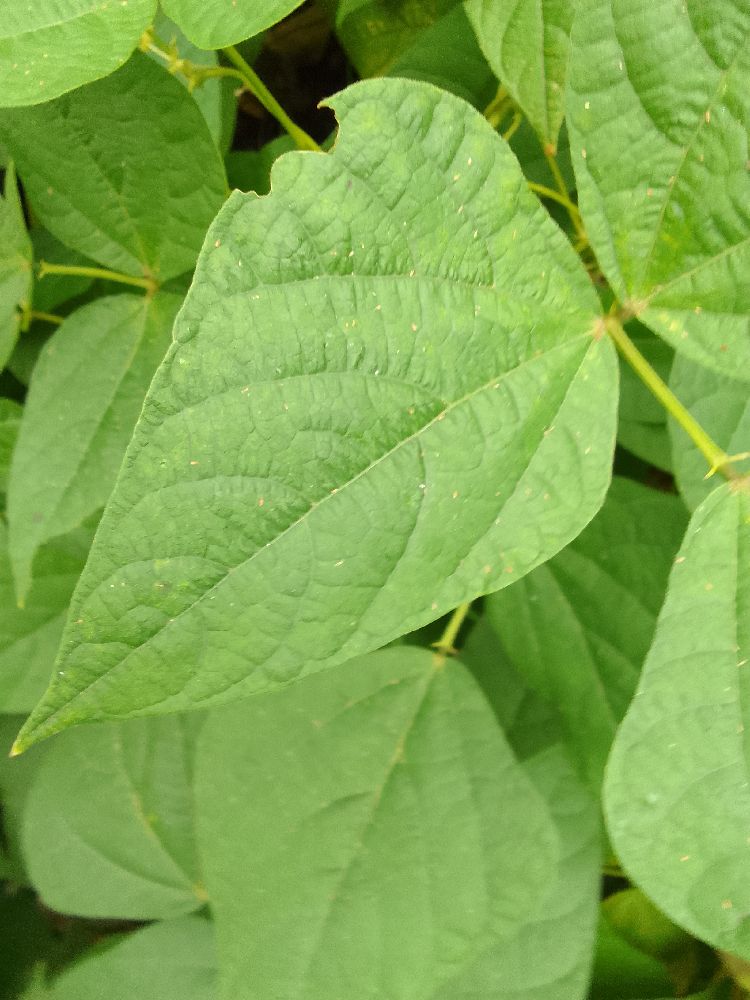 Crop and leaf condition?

common bean, healthy
